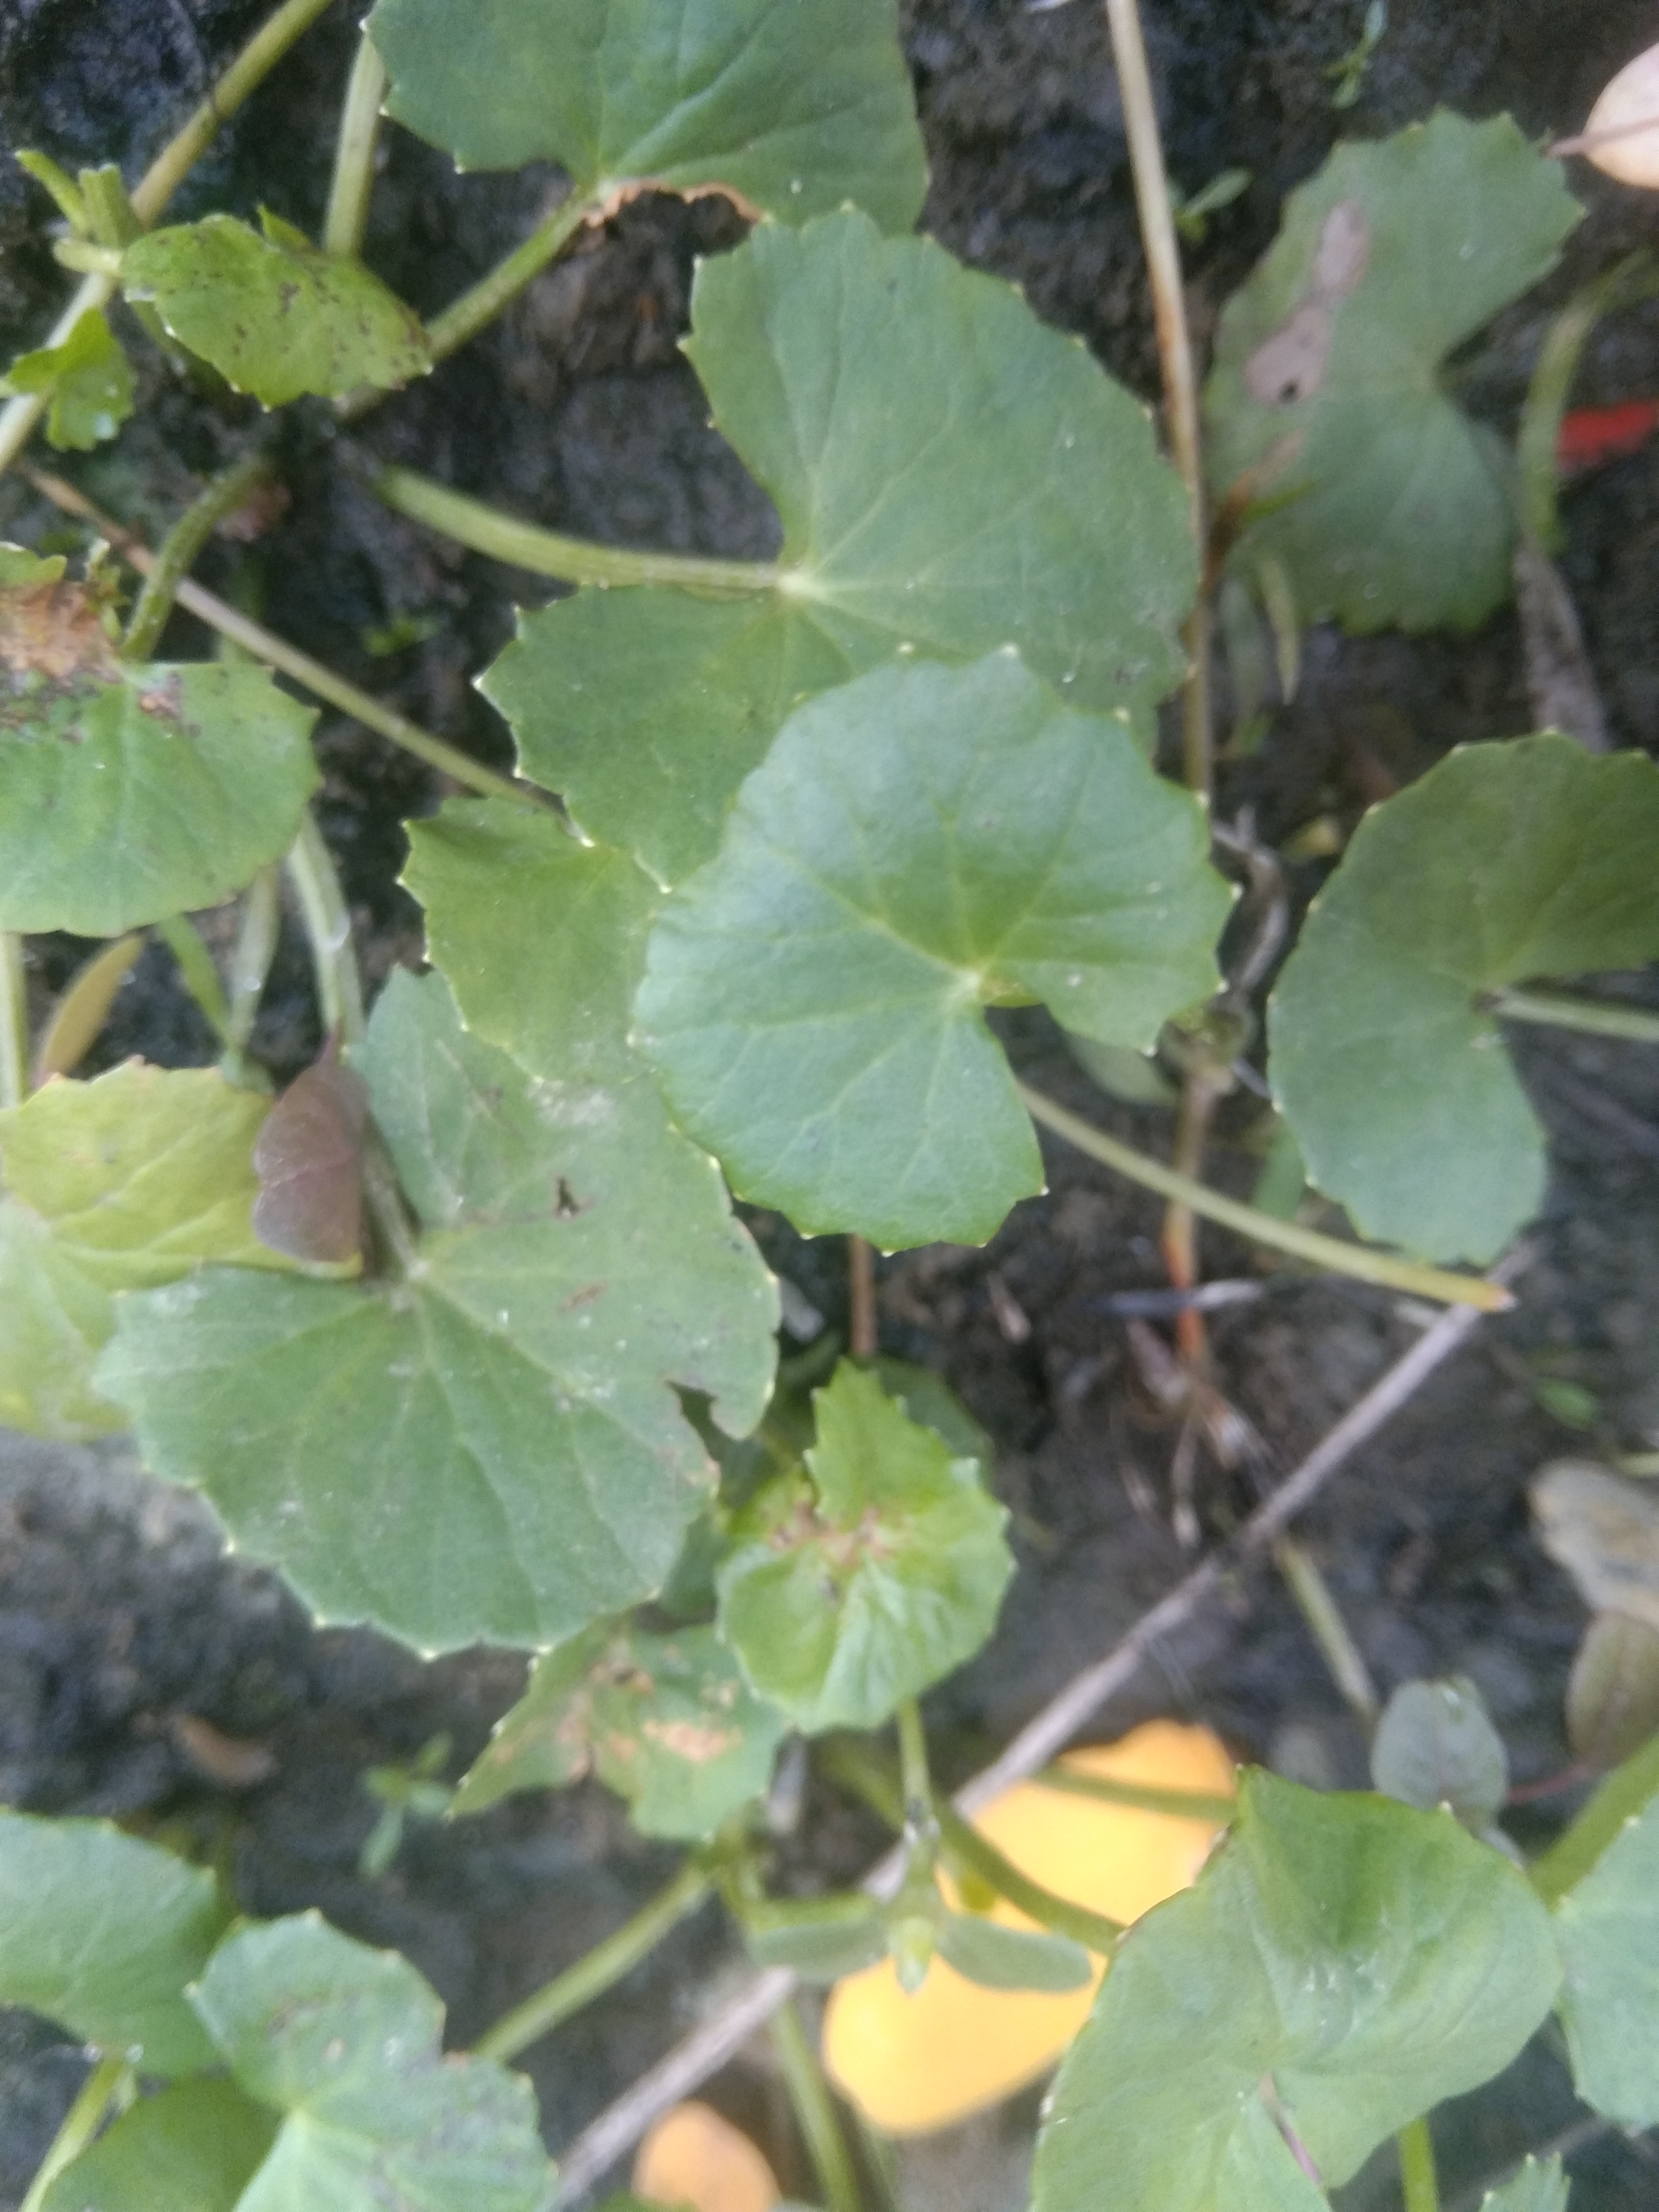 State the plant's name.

thankuni
